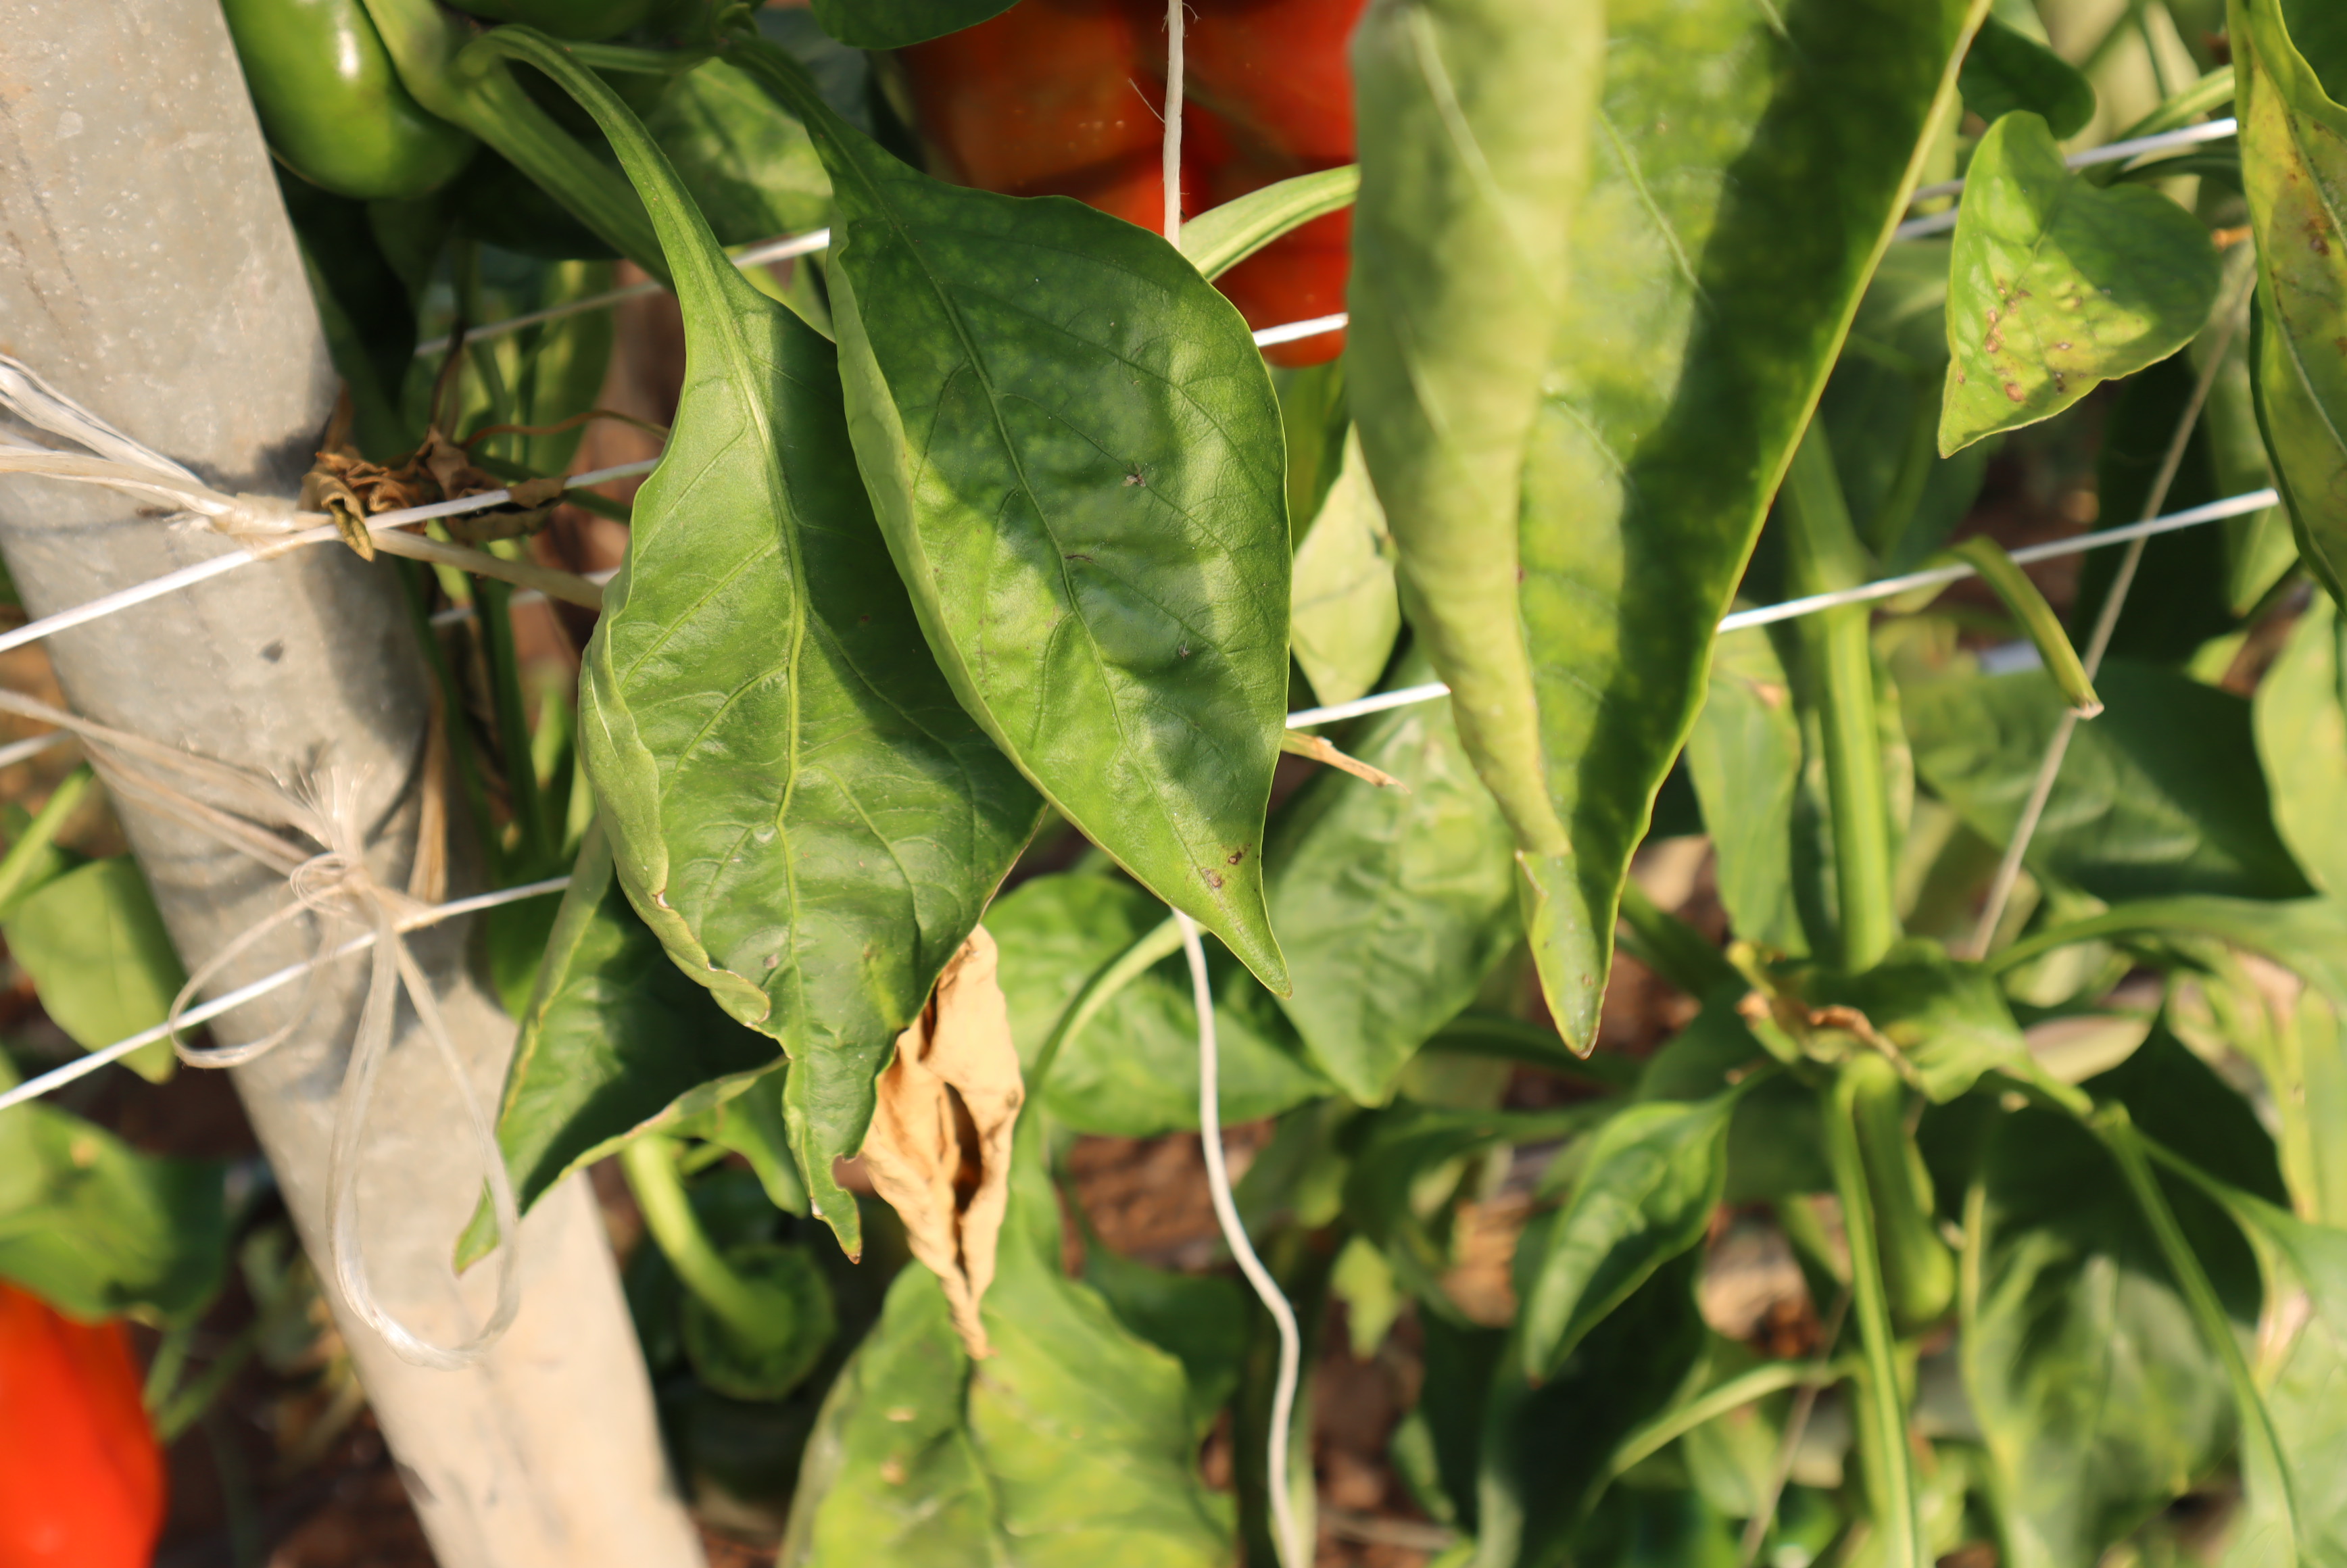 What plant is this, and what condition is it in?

bell pepper, healthy
